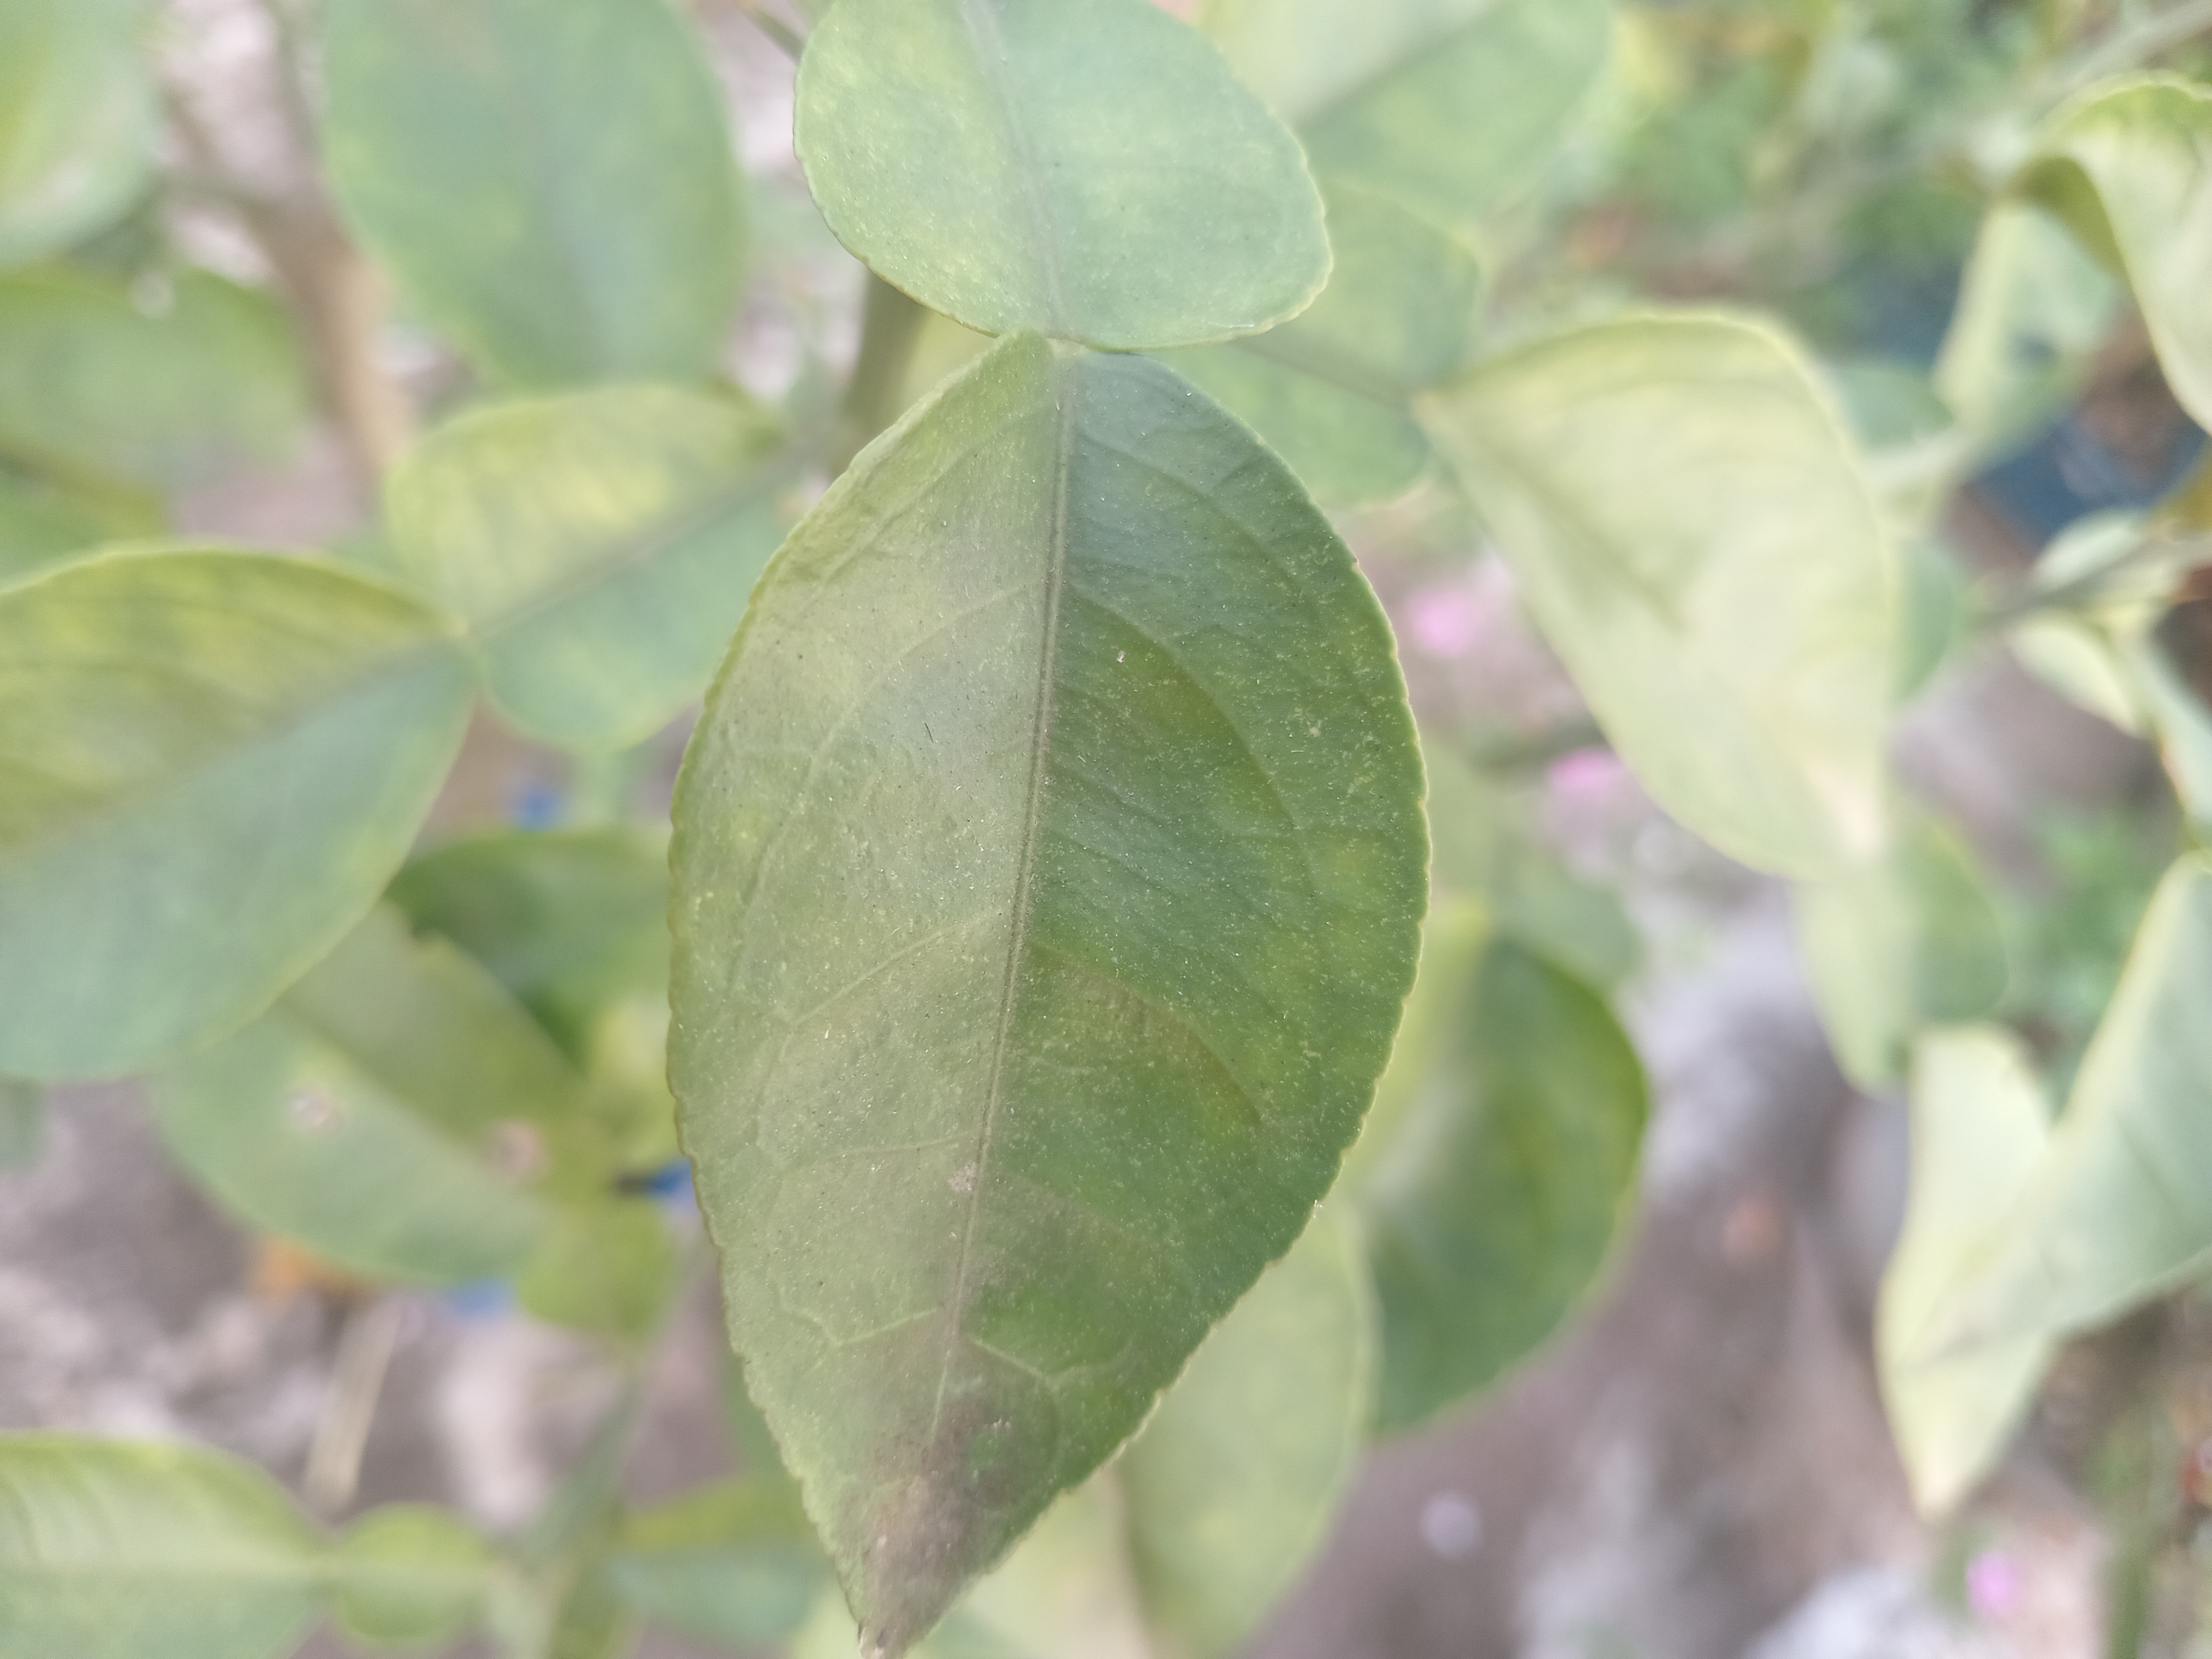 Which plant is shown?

lemon
